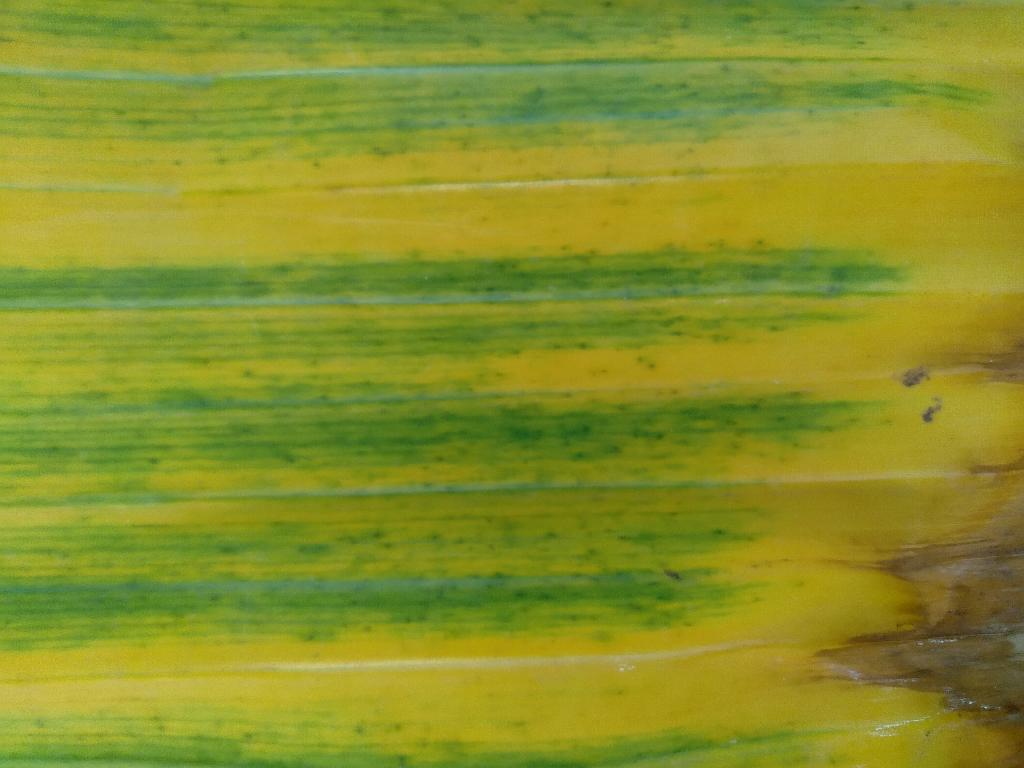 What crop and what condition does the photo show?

banana, fusarium wilt race 1
